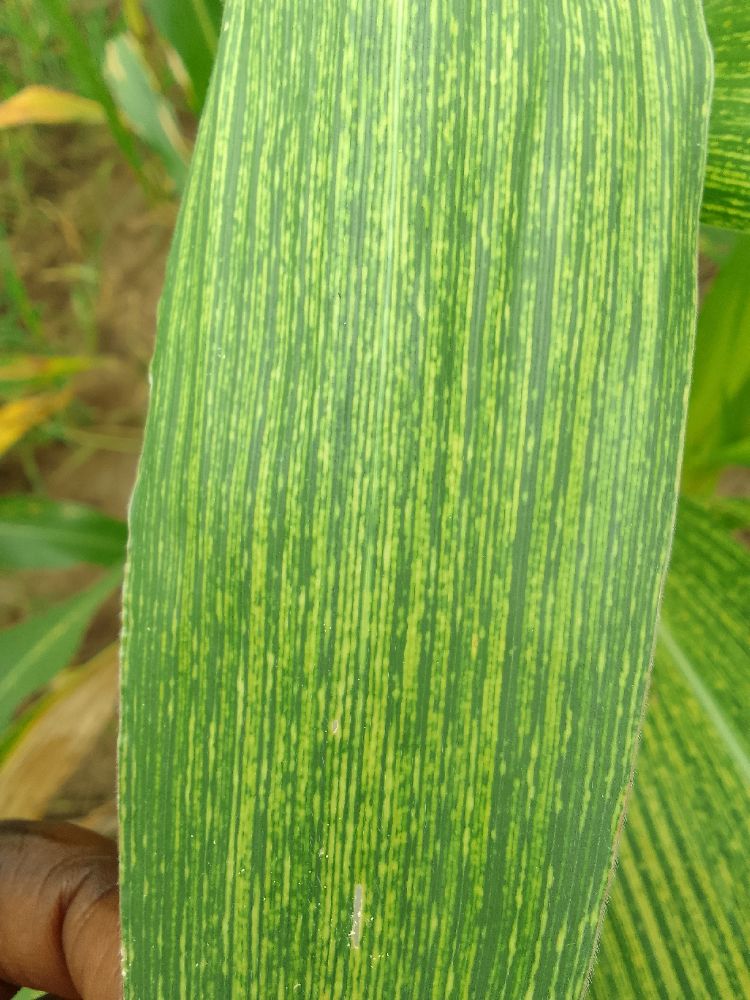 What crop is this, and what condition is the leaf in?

maize, maize streak virus
